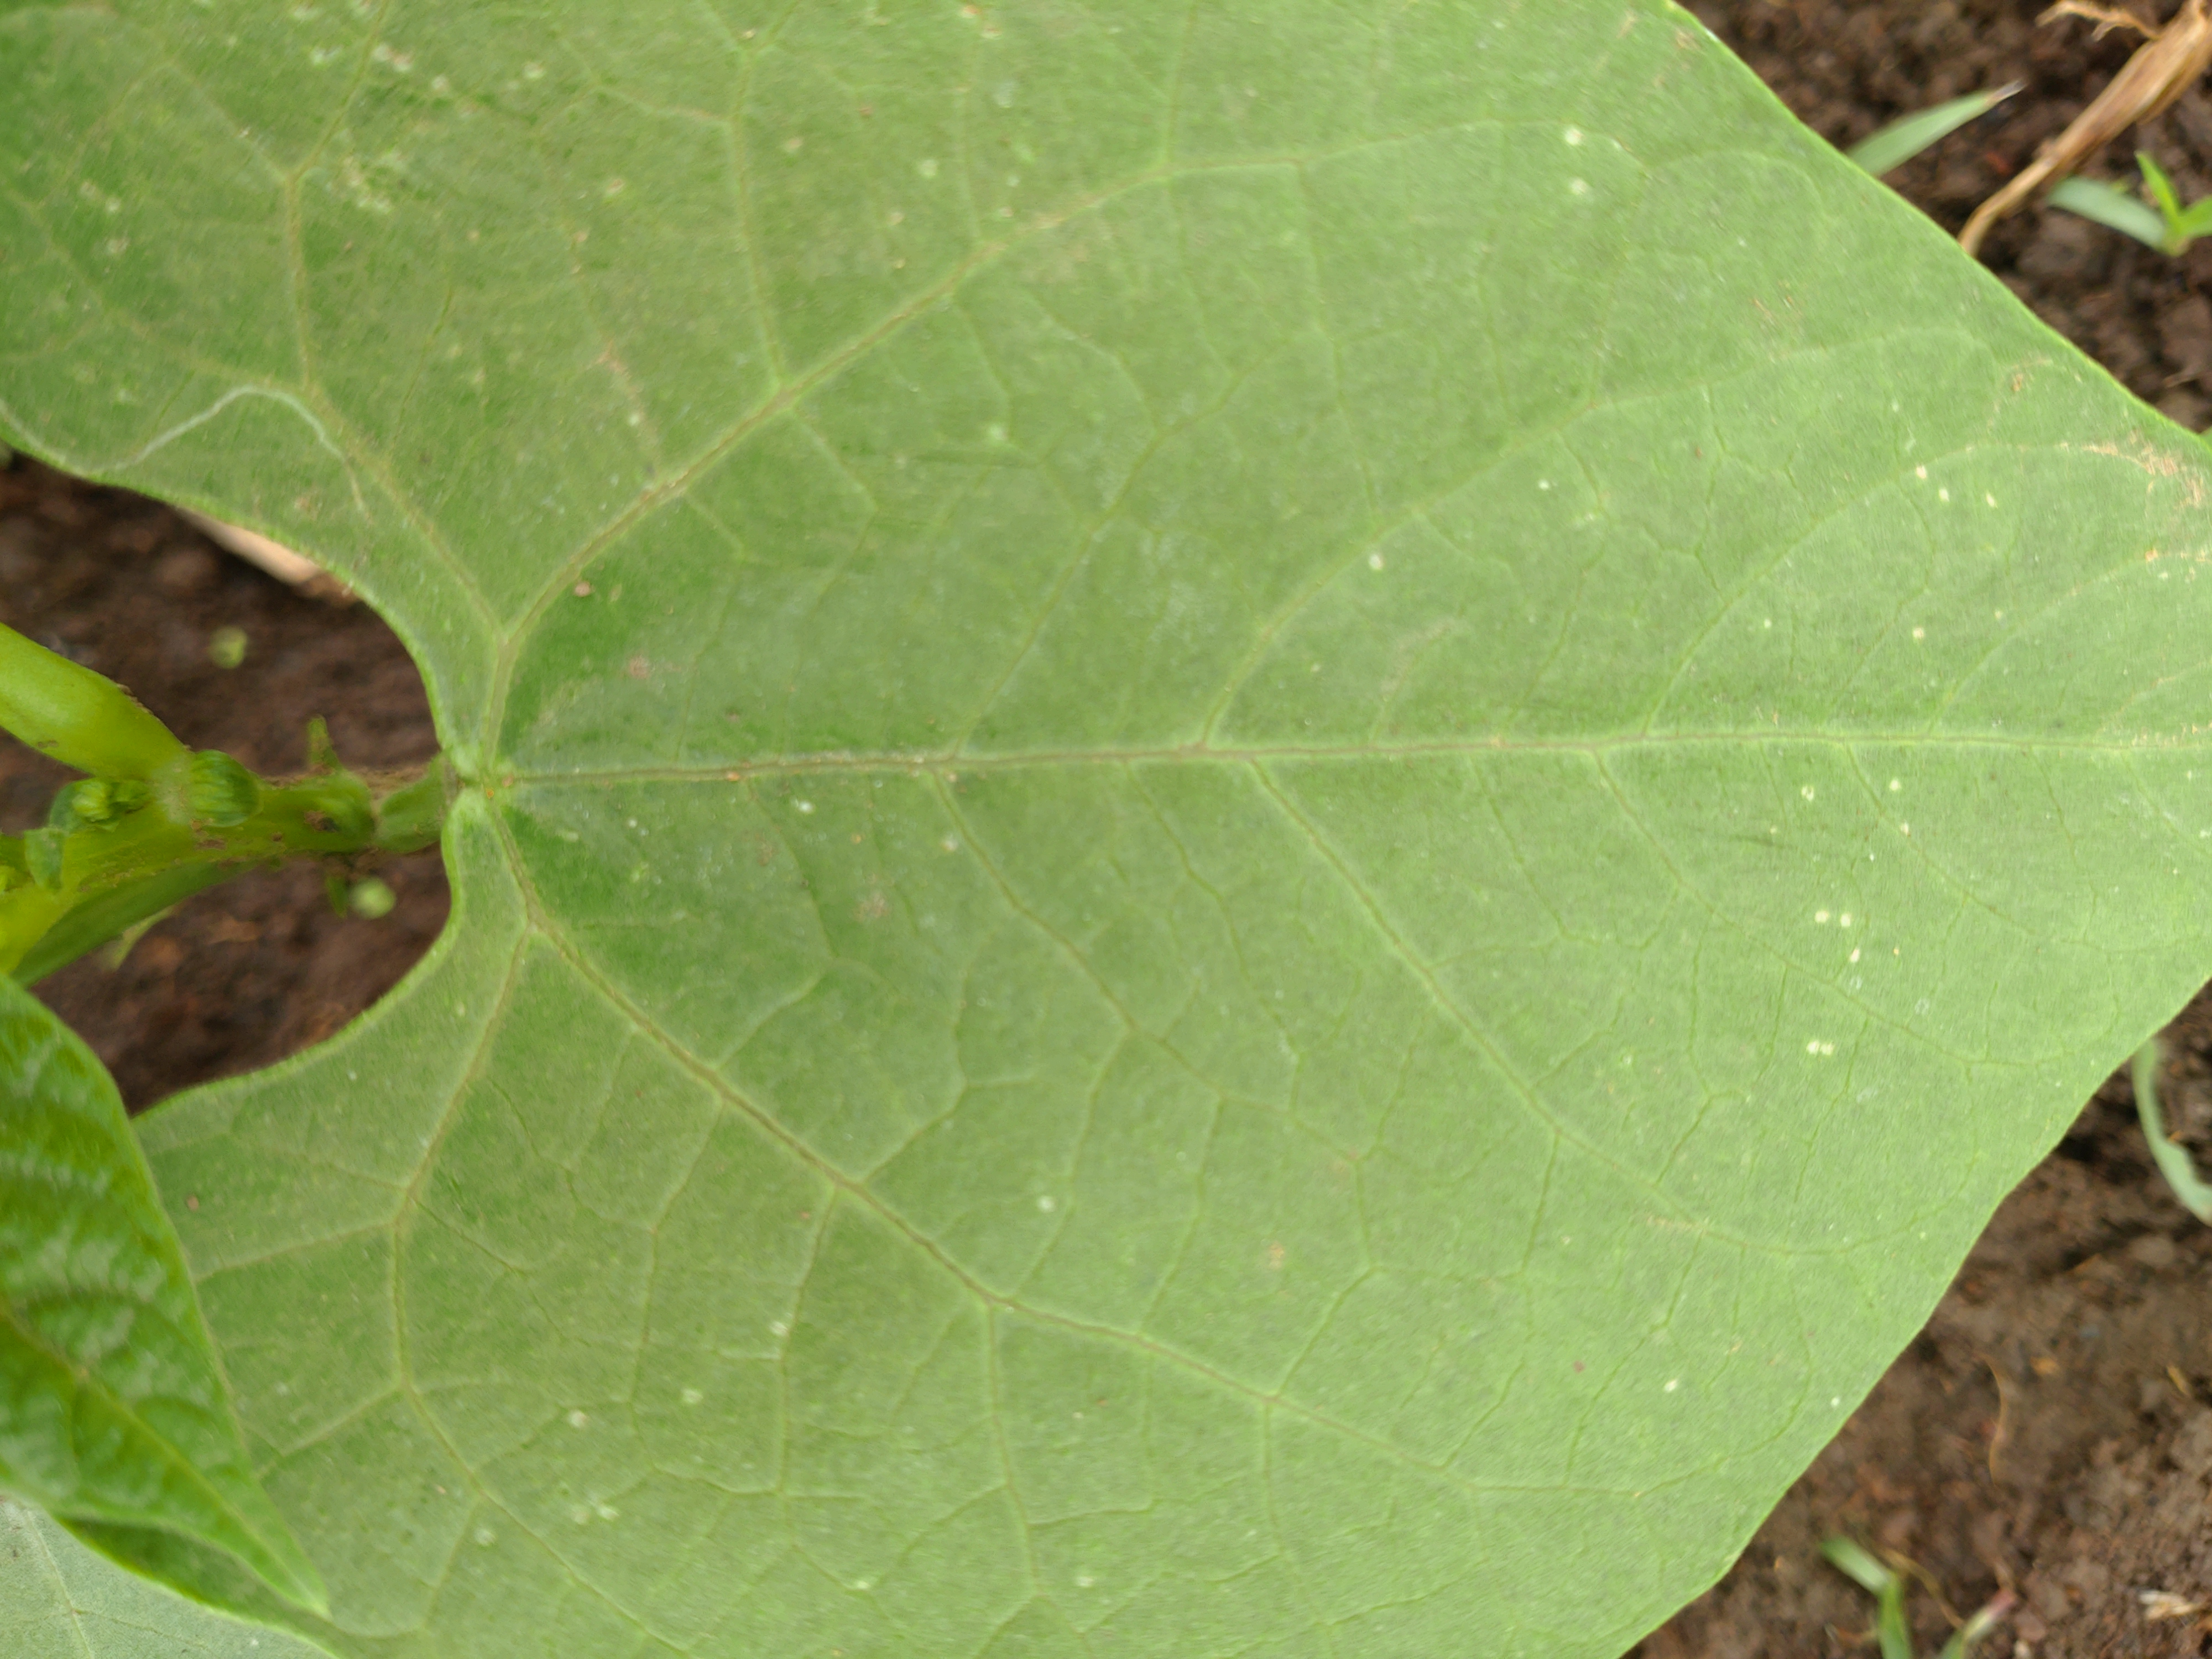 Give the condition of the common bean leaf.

healthy
